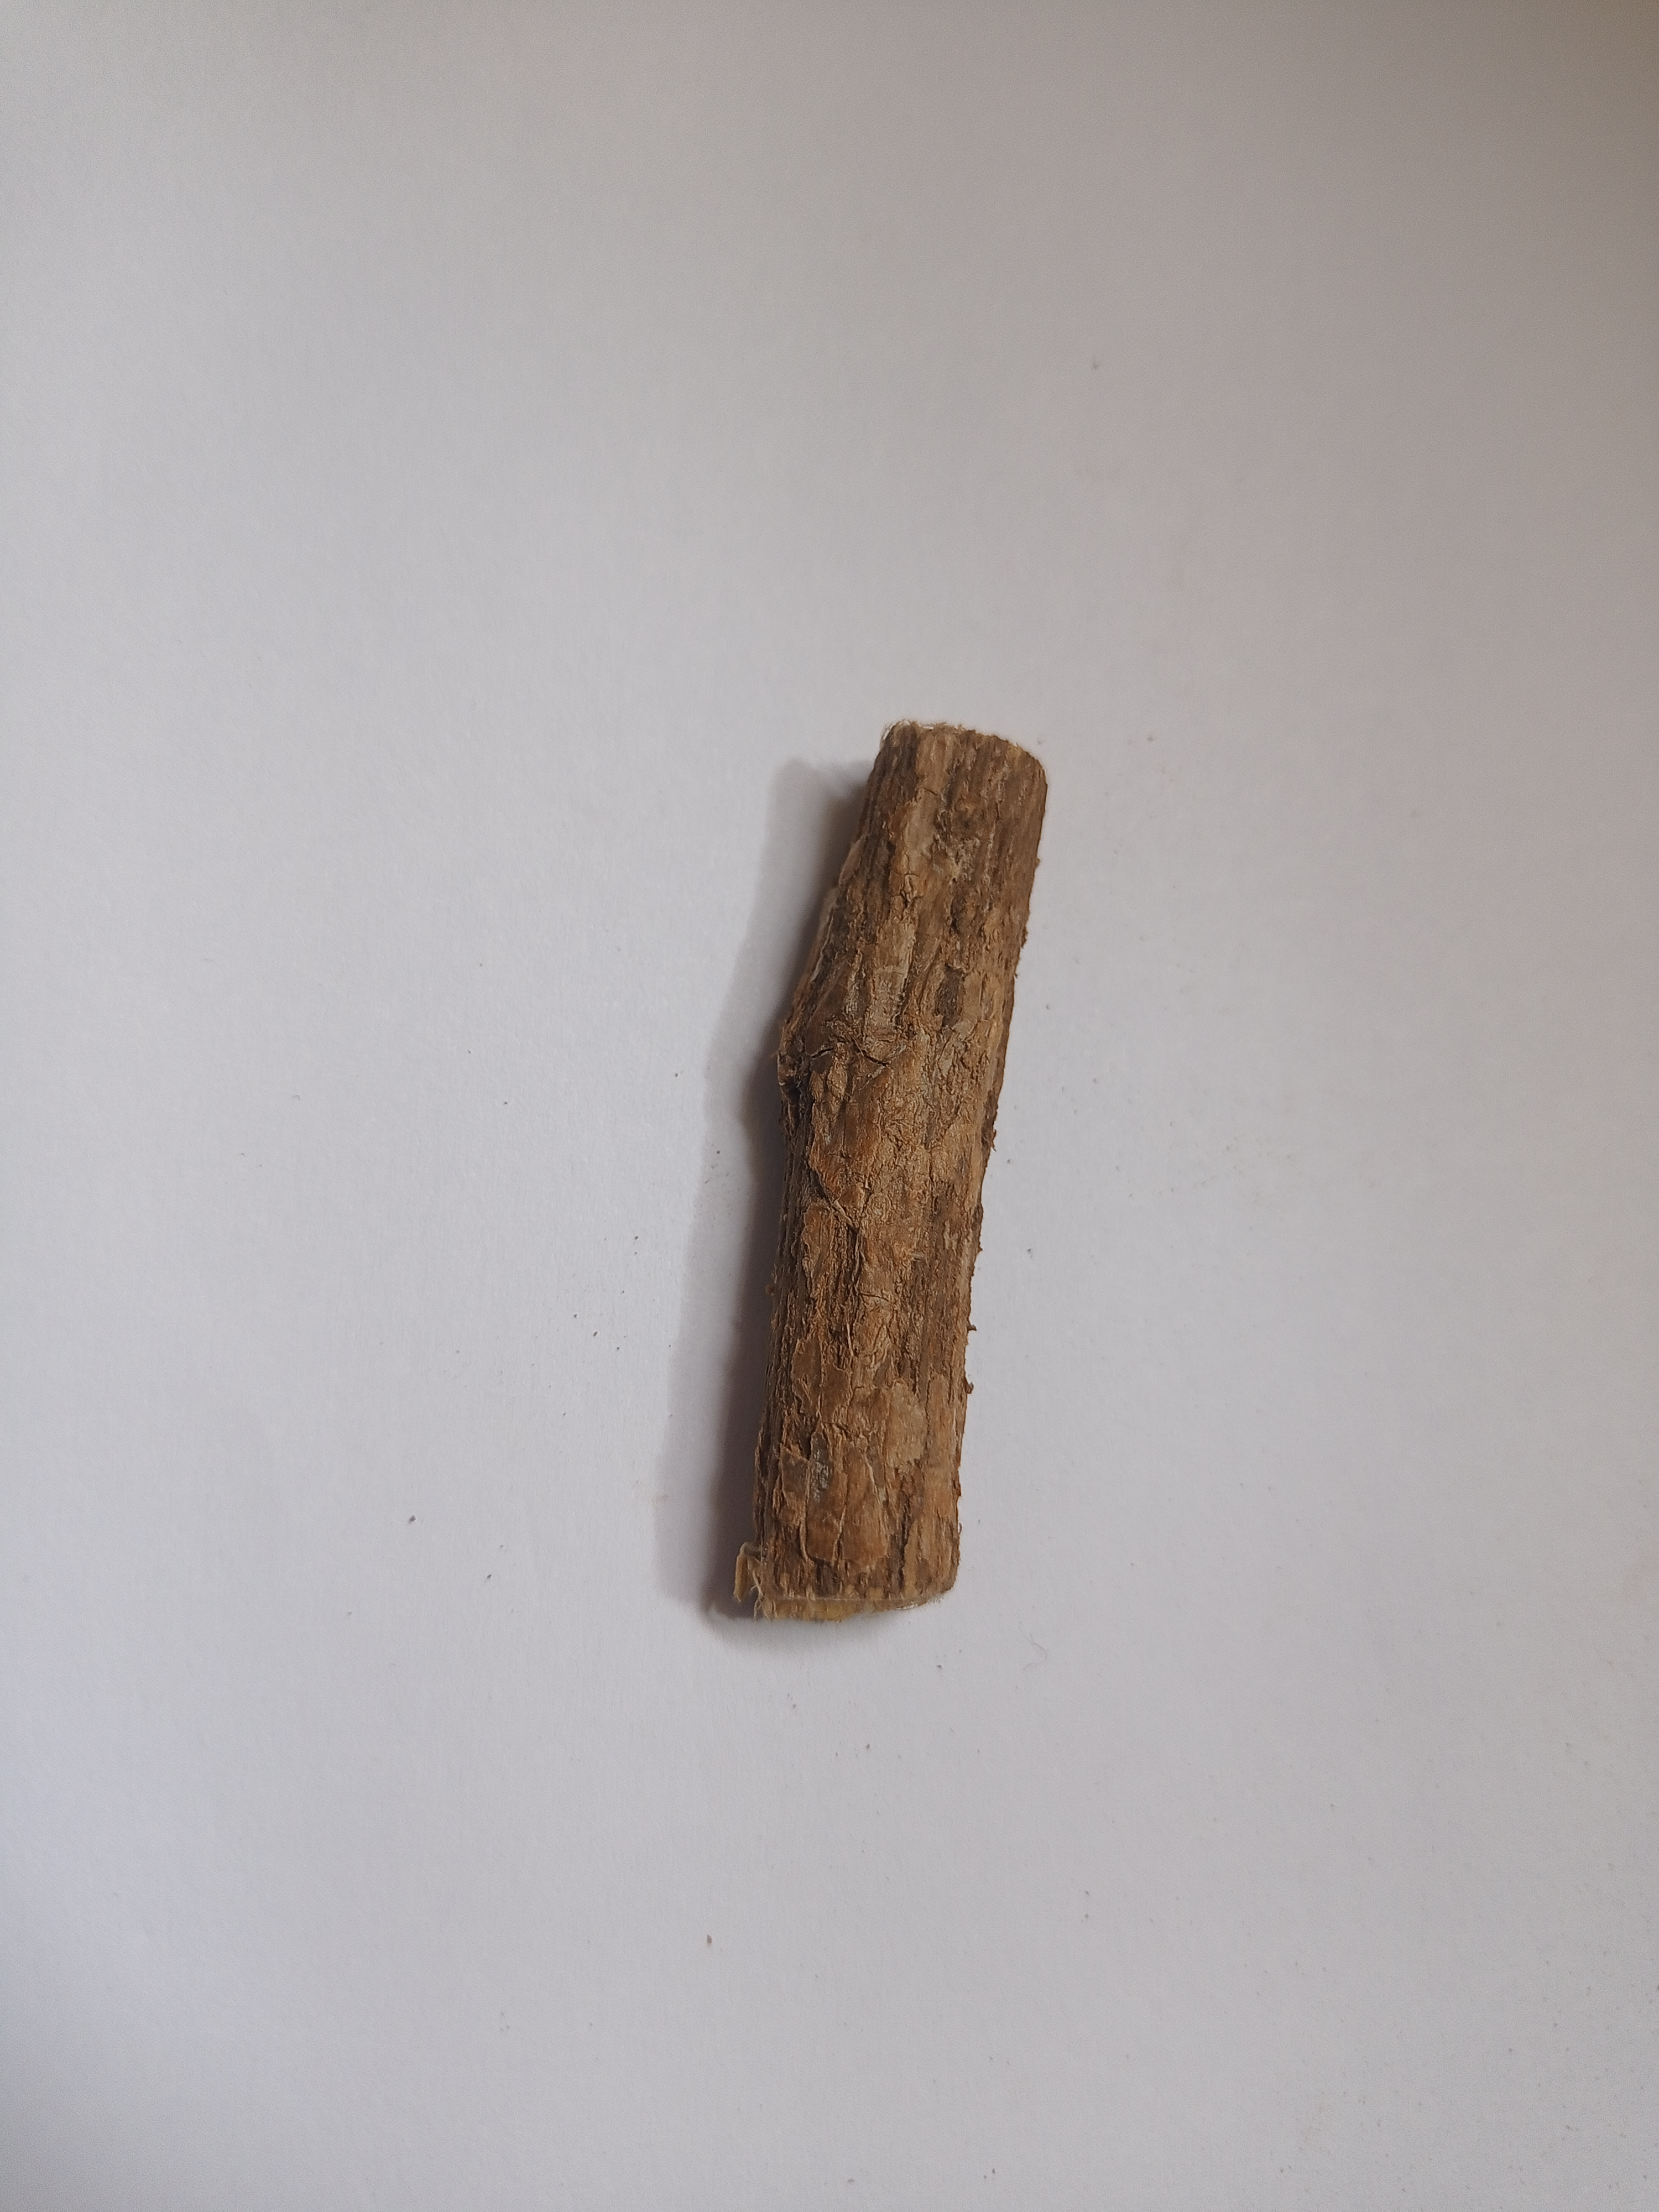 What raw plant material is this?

jesthamadh
